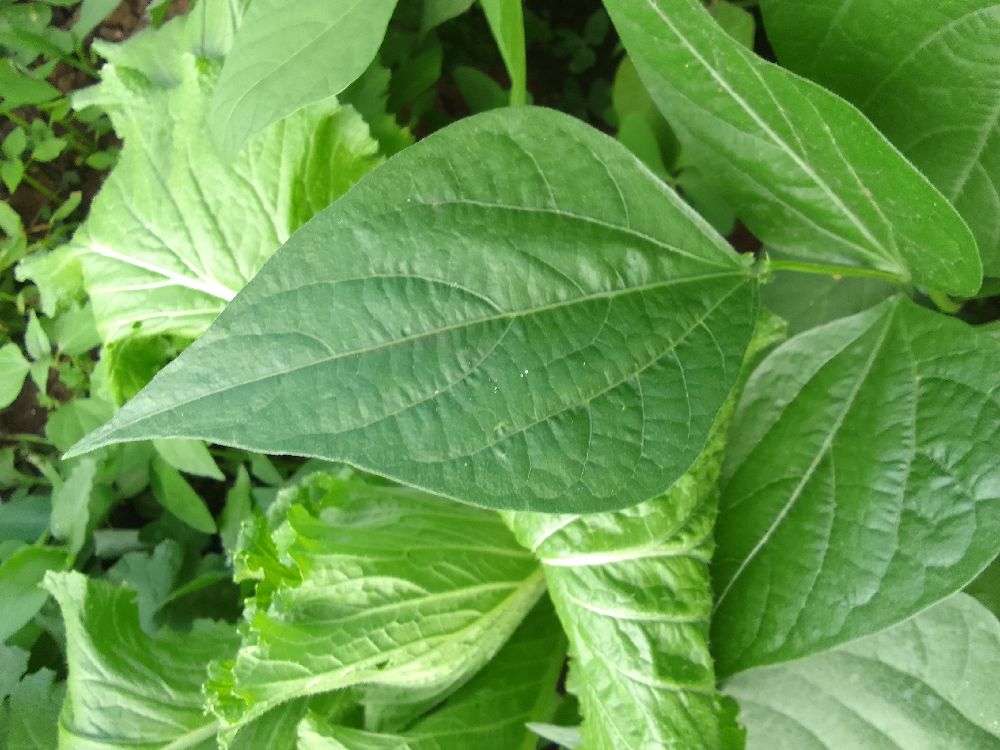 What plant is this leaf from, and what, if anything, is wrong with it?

common bean, healthy
